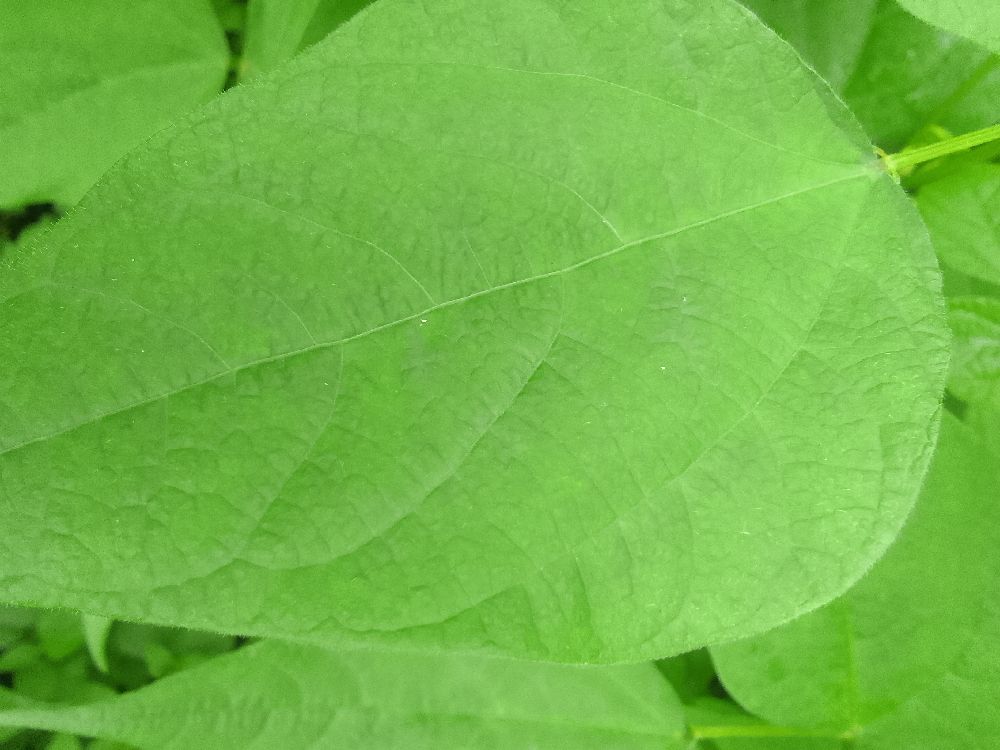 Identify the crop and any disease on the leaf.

common bean, healthy
